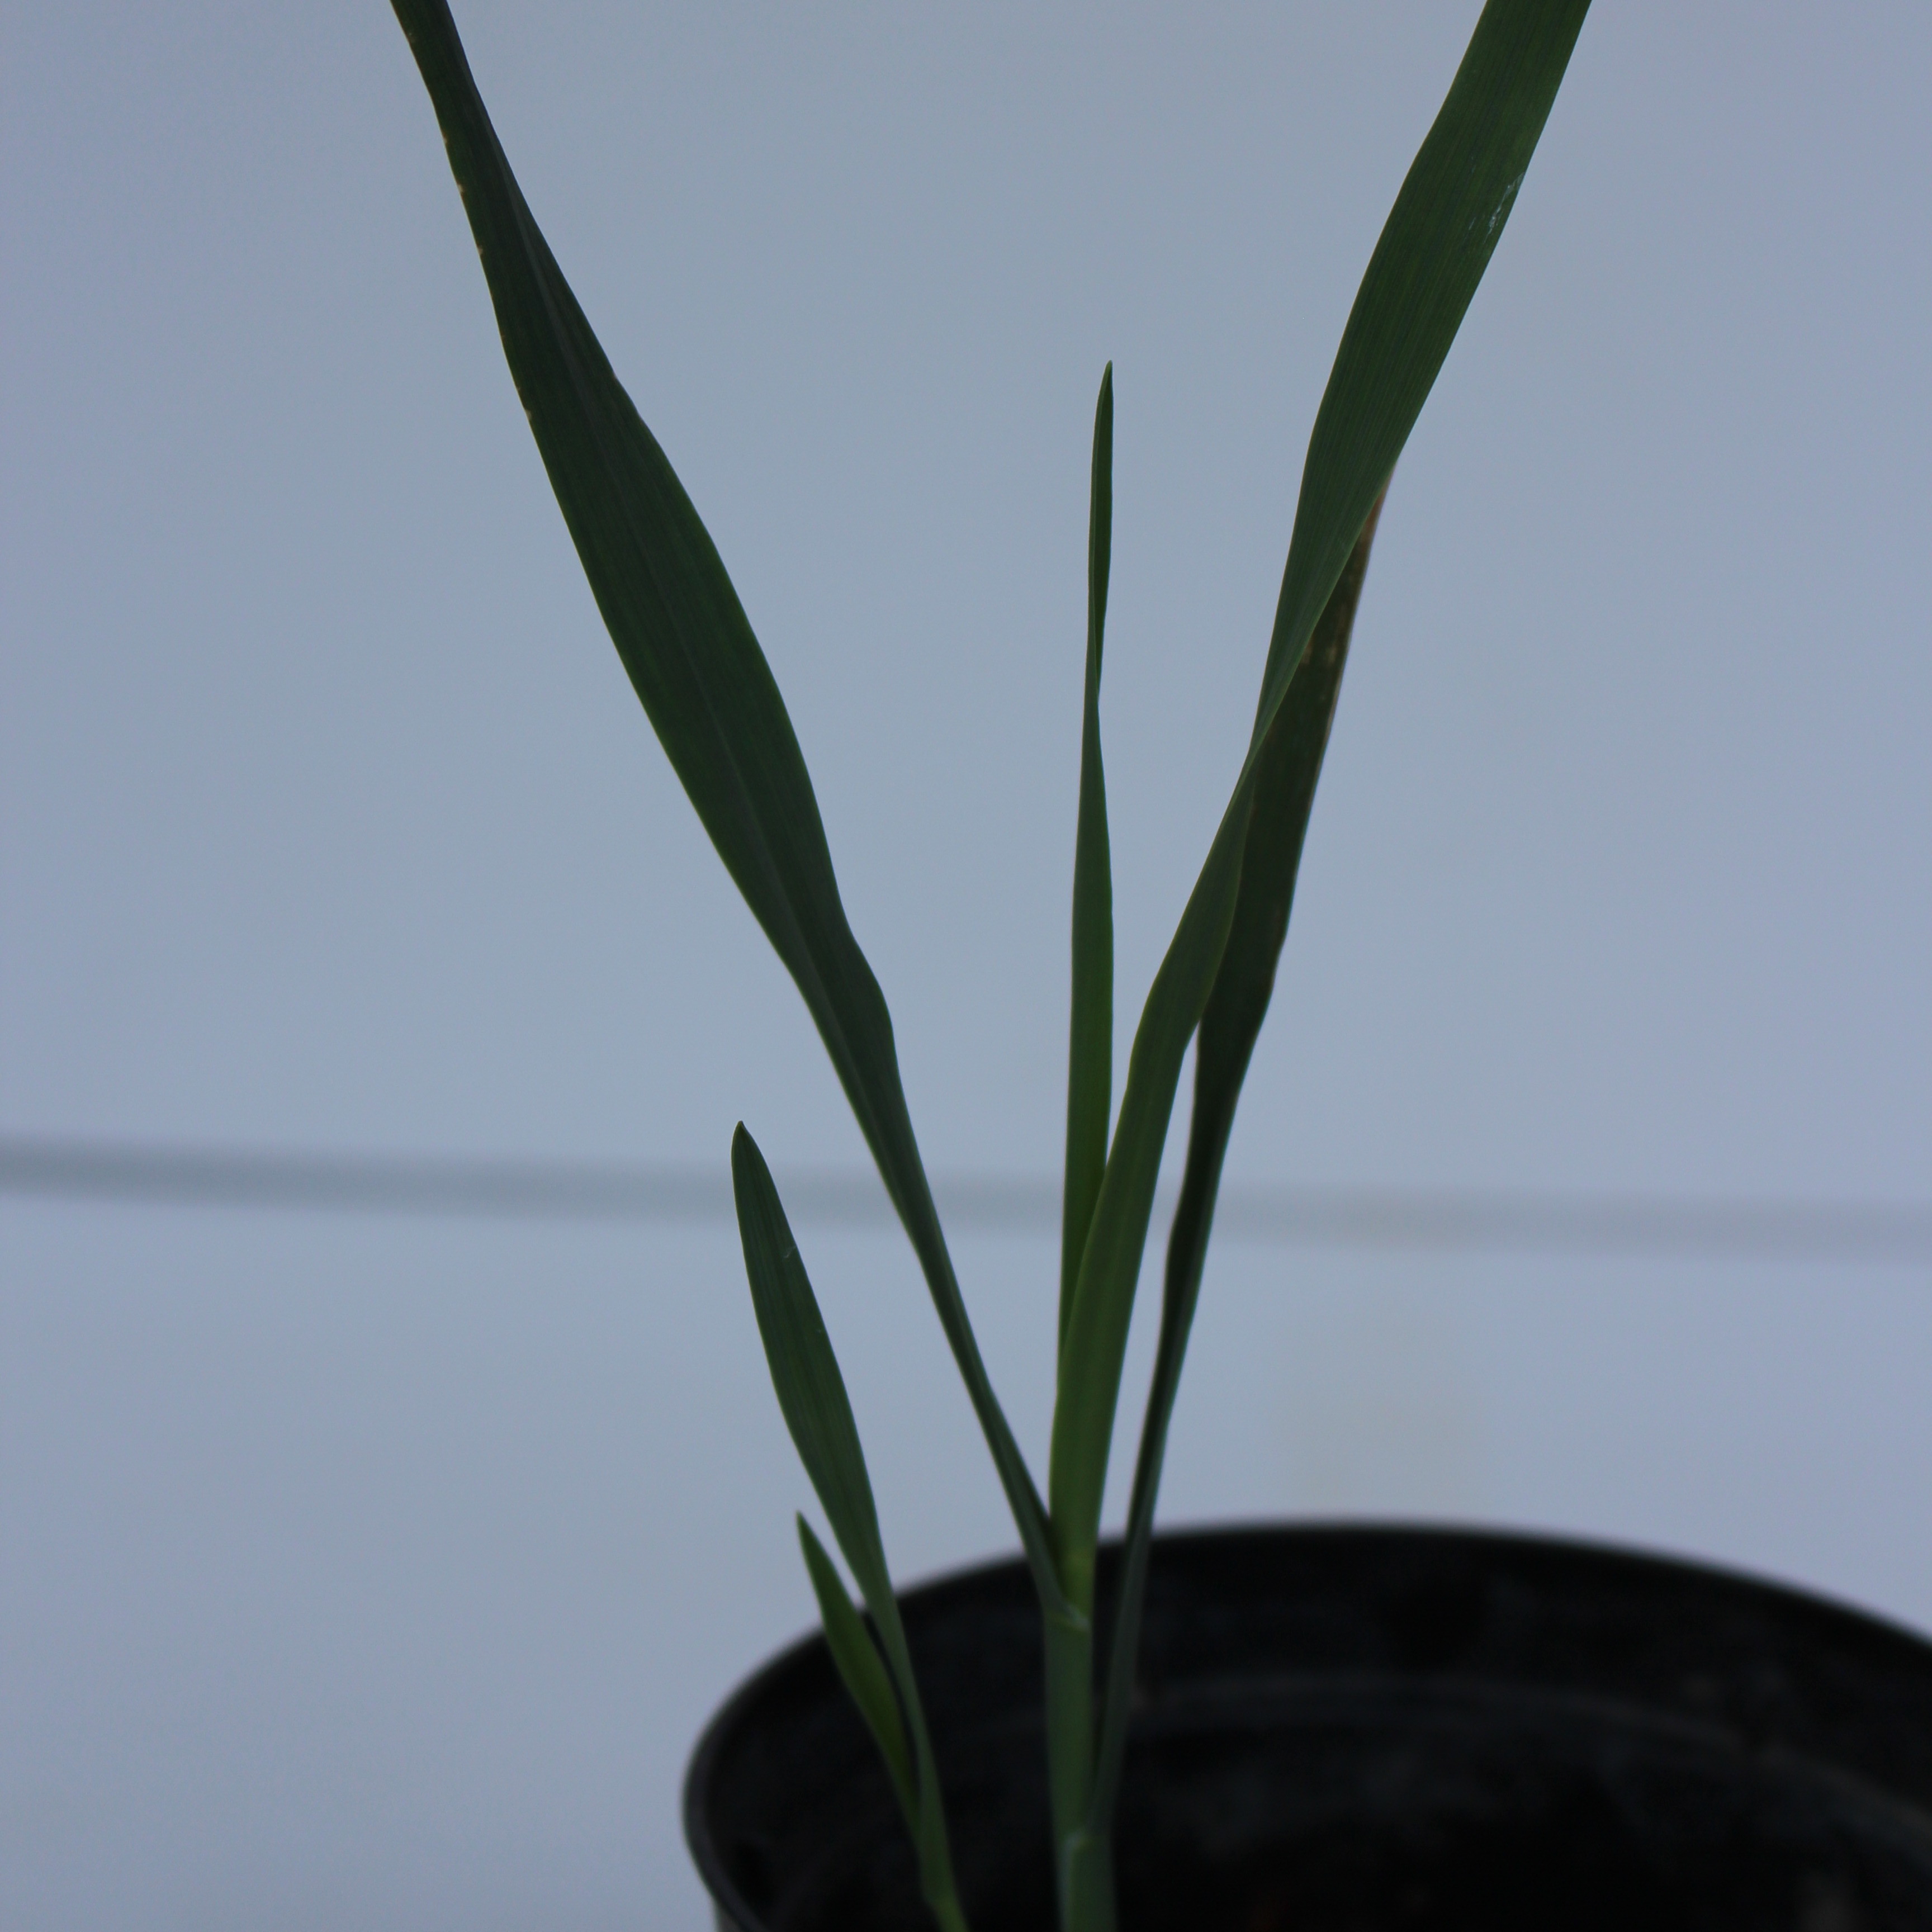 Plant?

Avena sterilis
